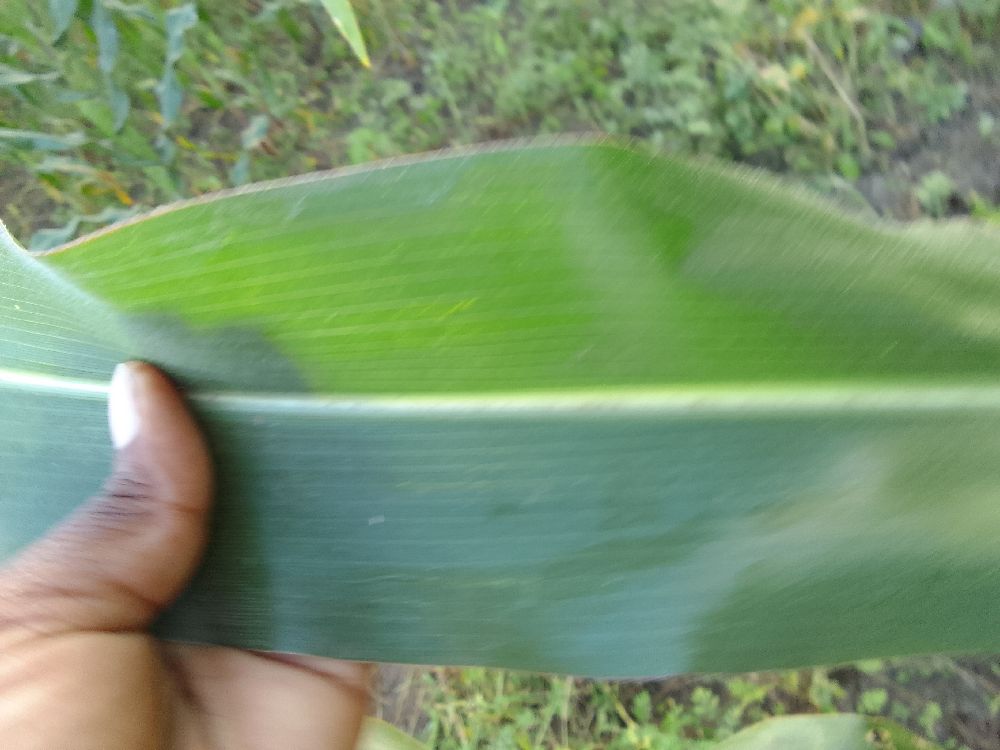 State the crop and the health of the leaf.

maize, healthy
